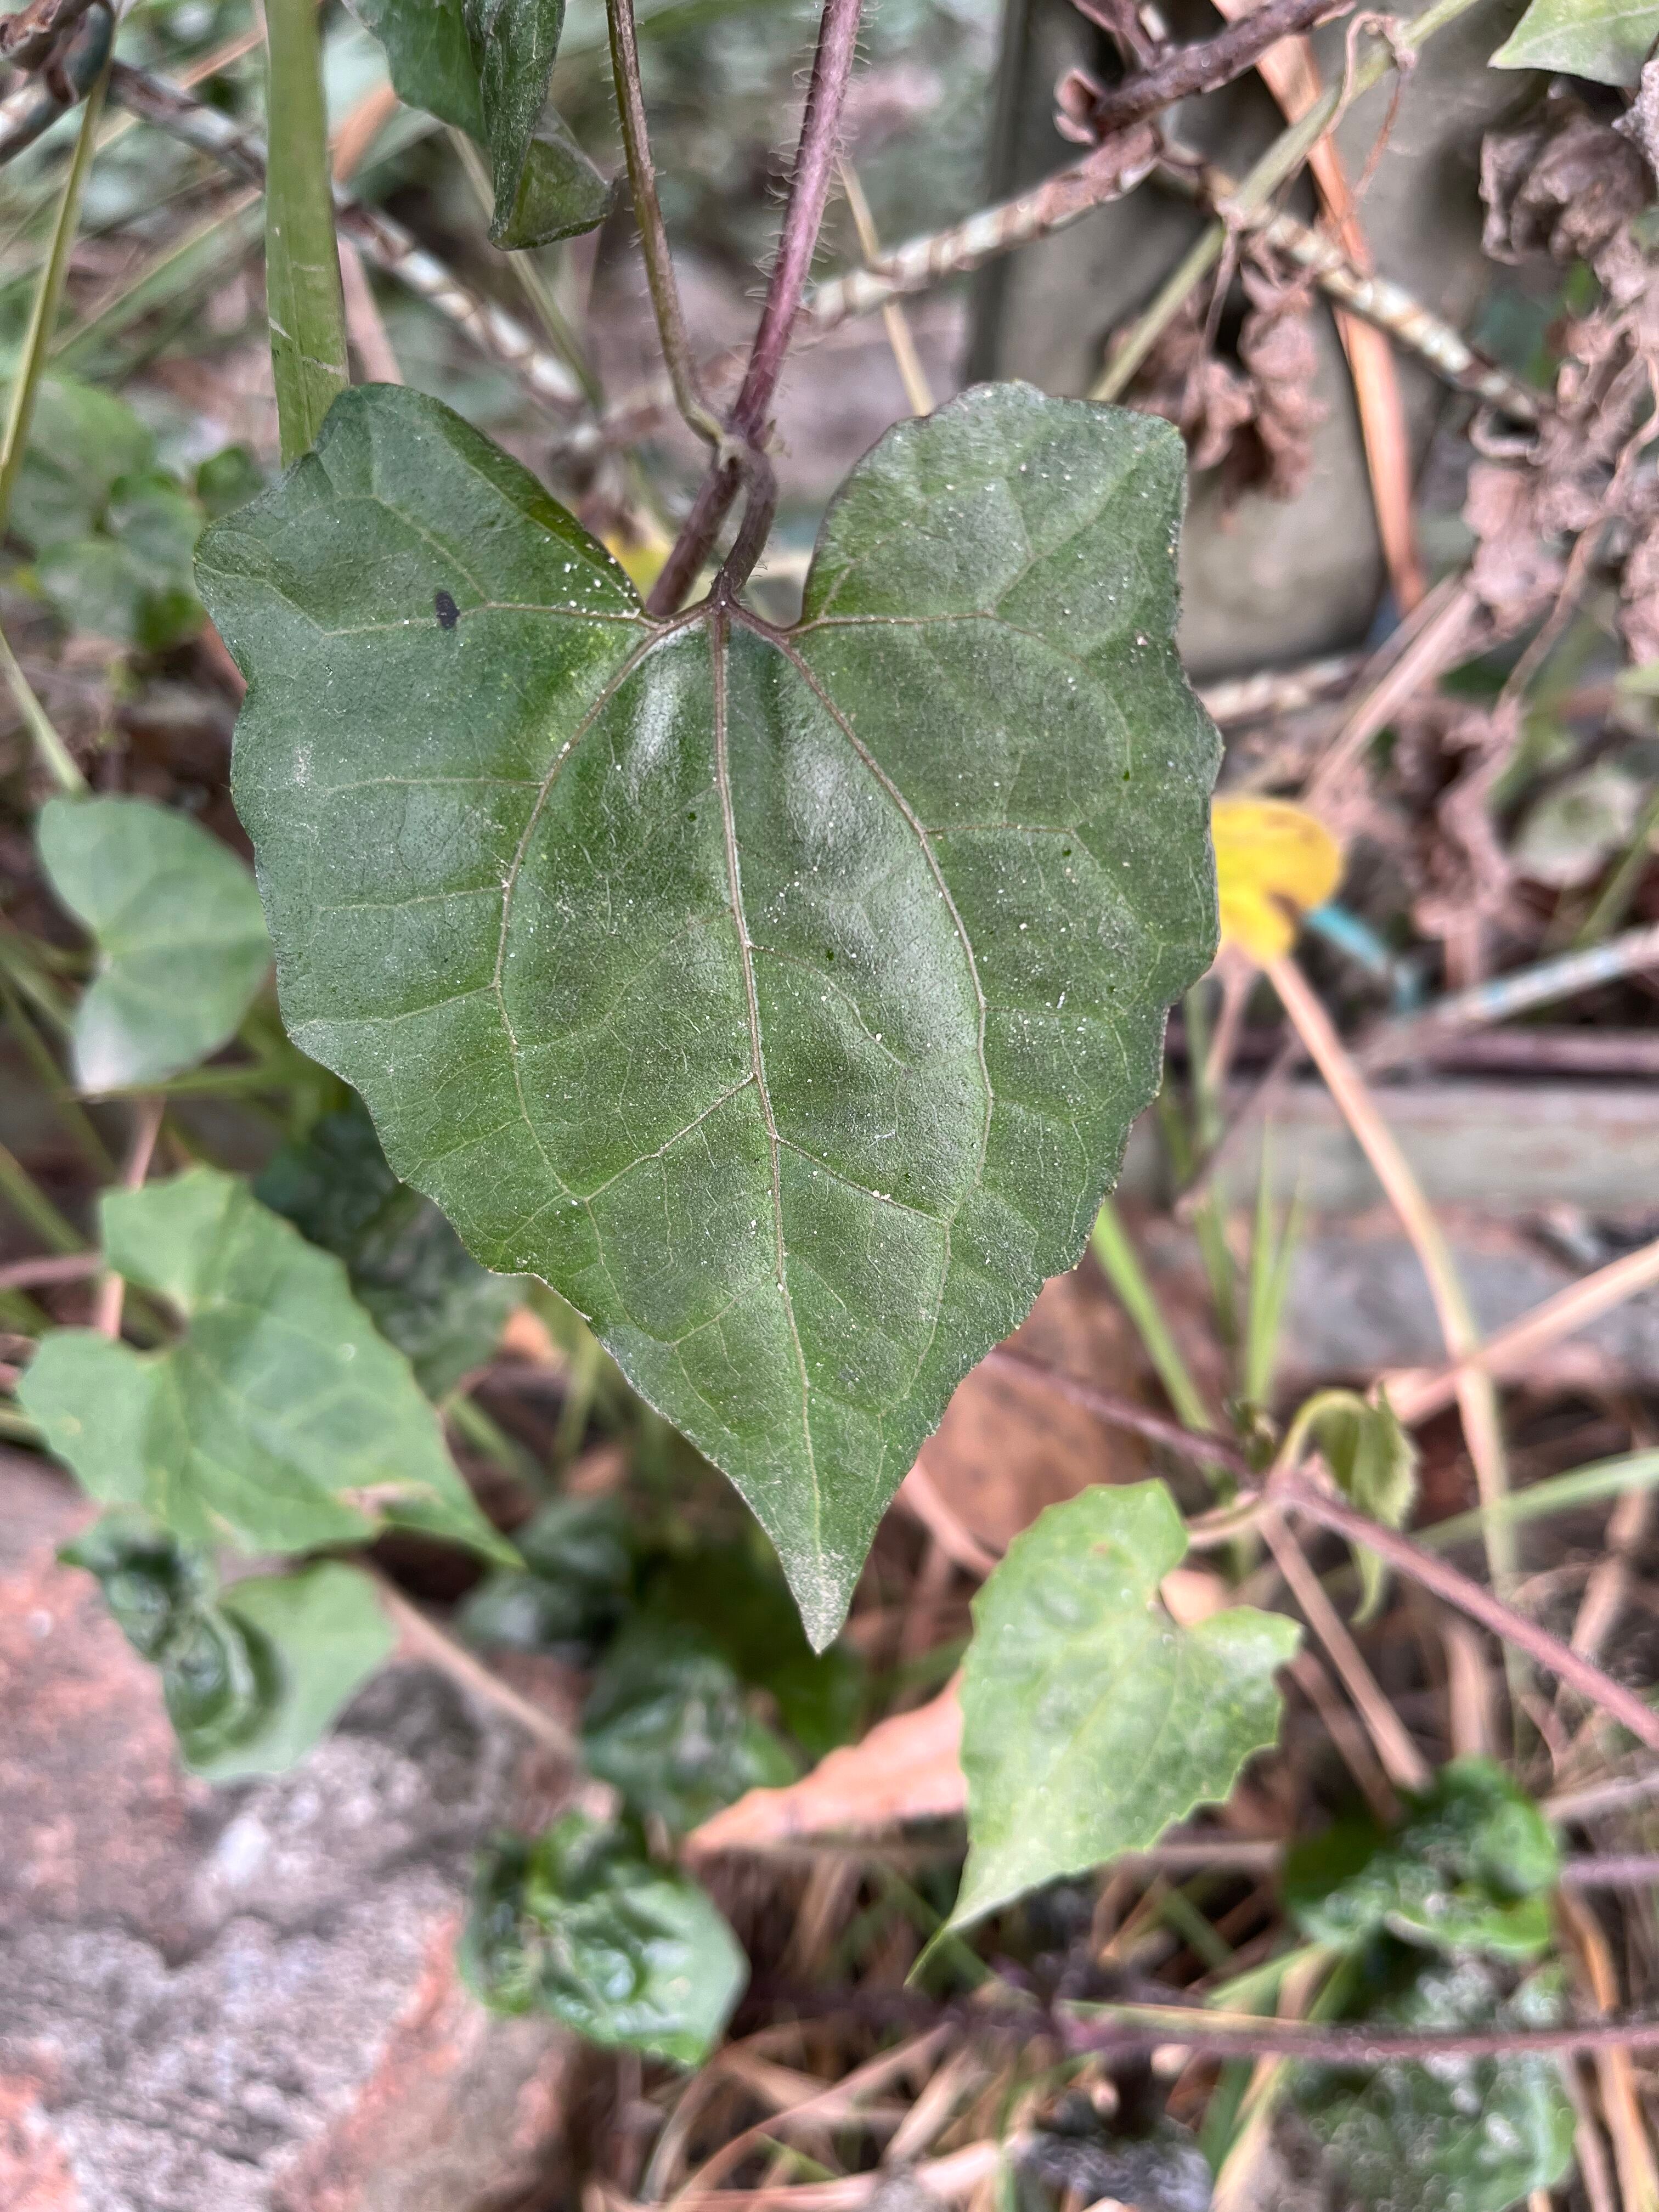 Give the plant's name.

bitter vine
